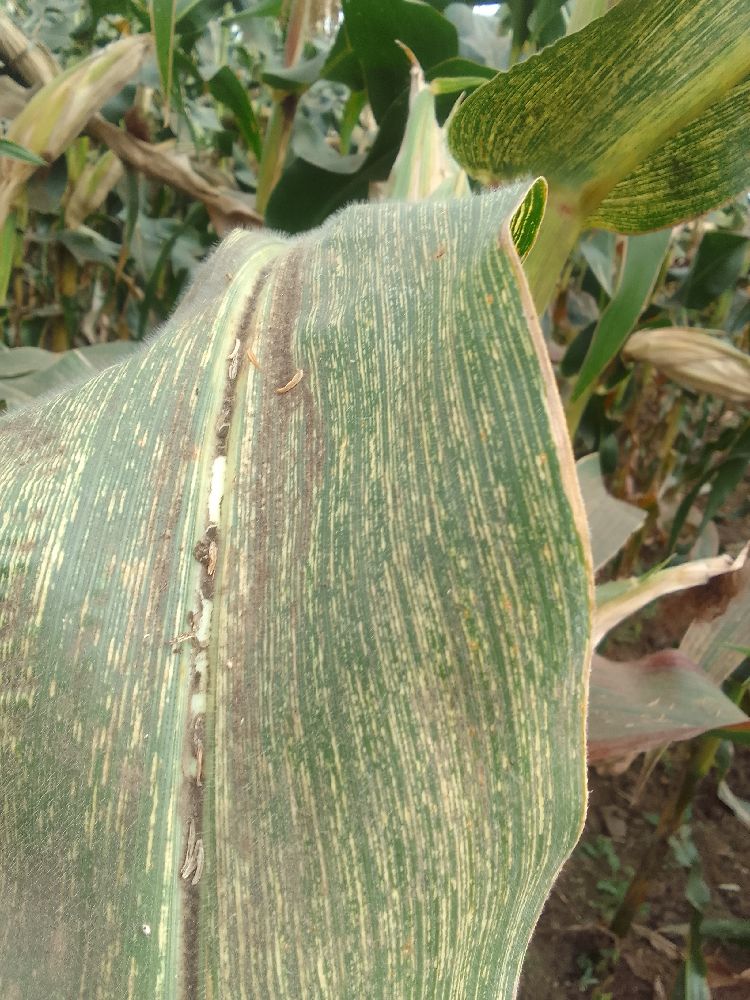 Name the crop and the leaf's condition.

maize, maize streak virus
